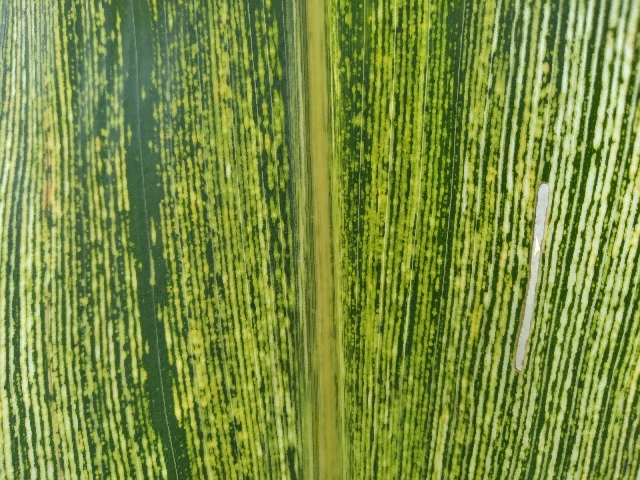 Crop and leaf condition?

maize, maize streak virus
